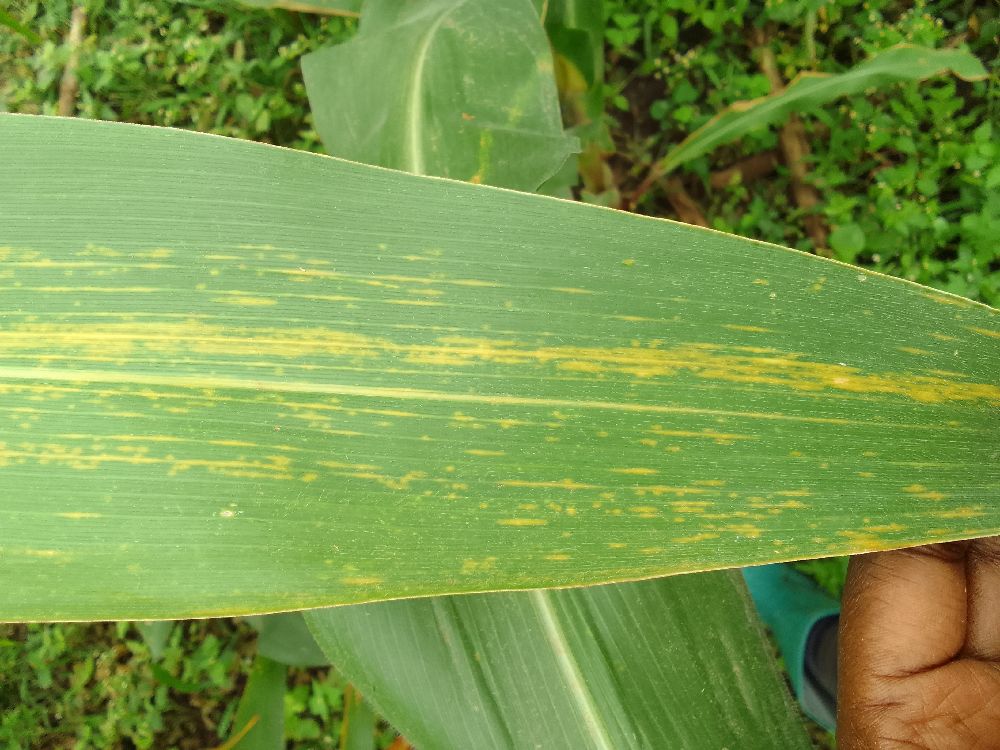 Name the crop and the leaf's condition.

maize, maize lethal necrosis
